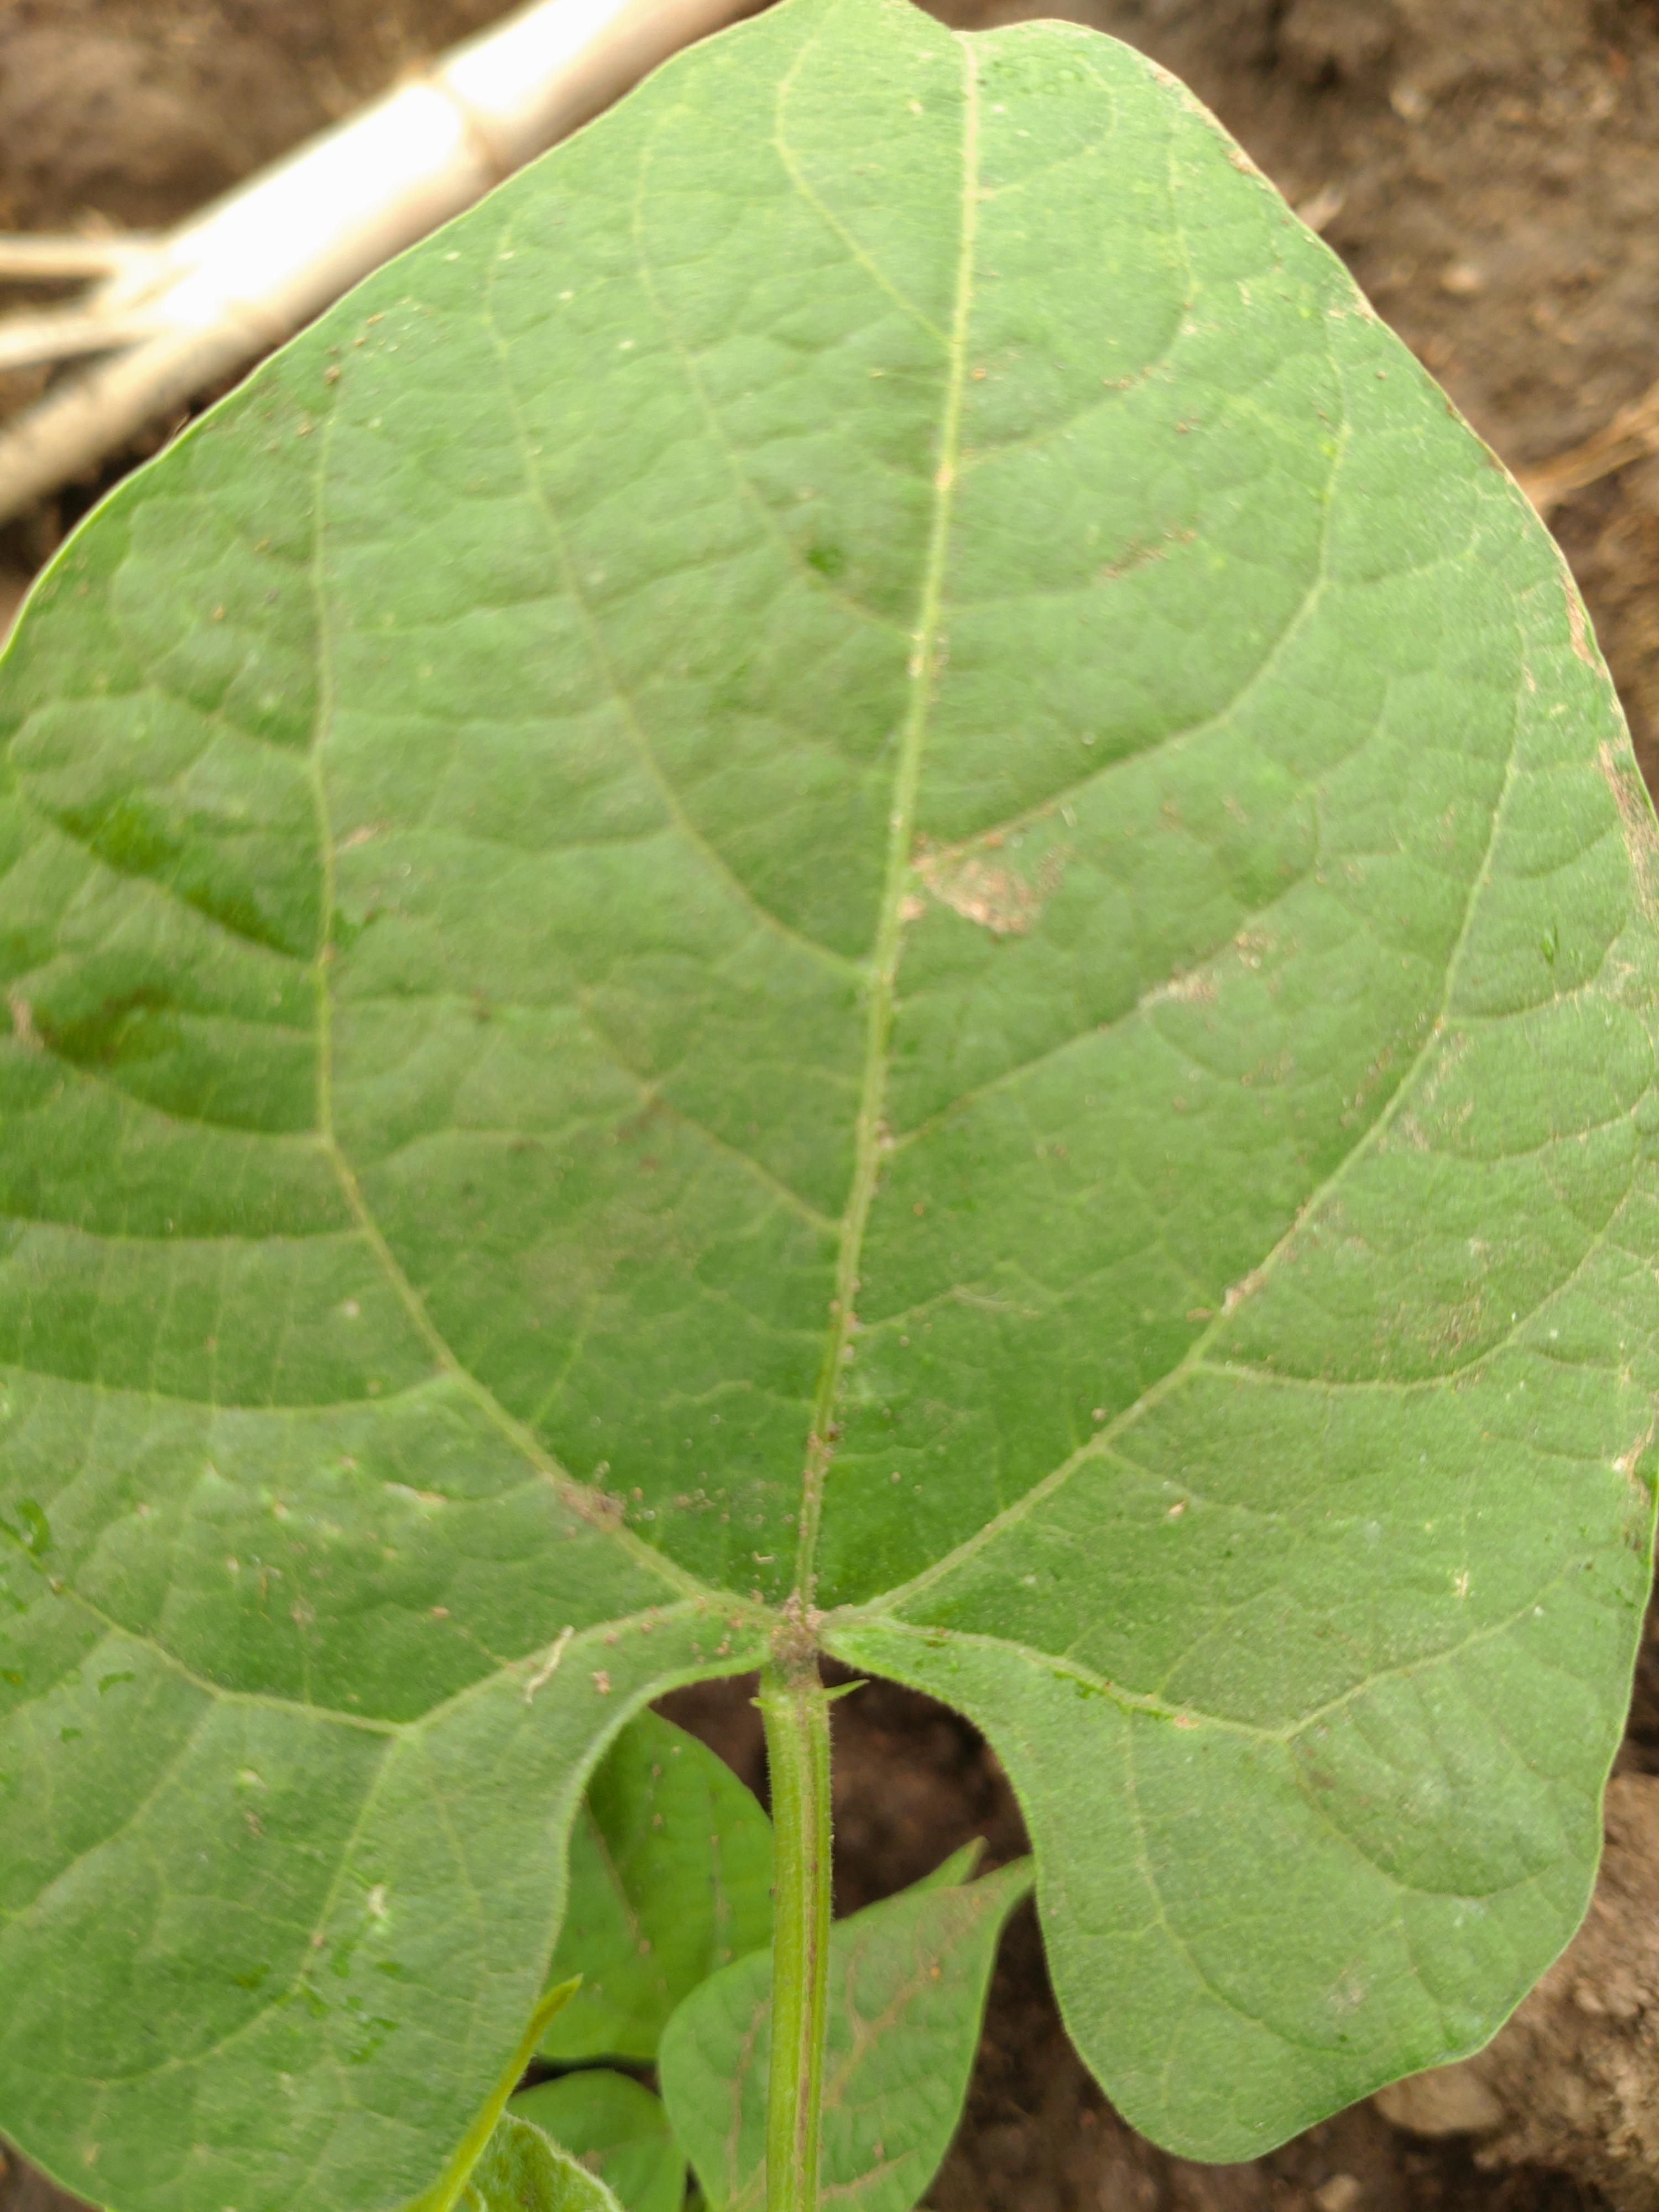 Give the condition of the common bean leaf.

healthy
